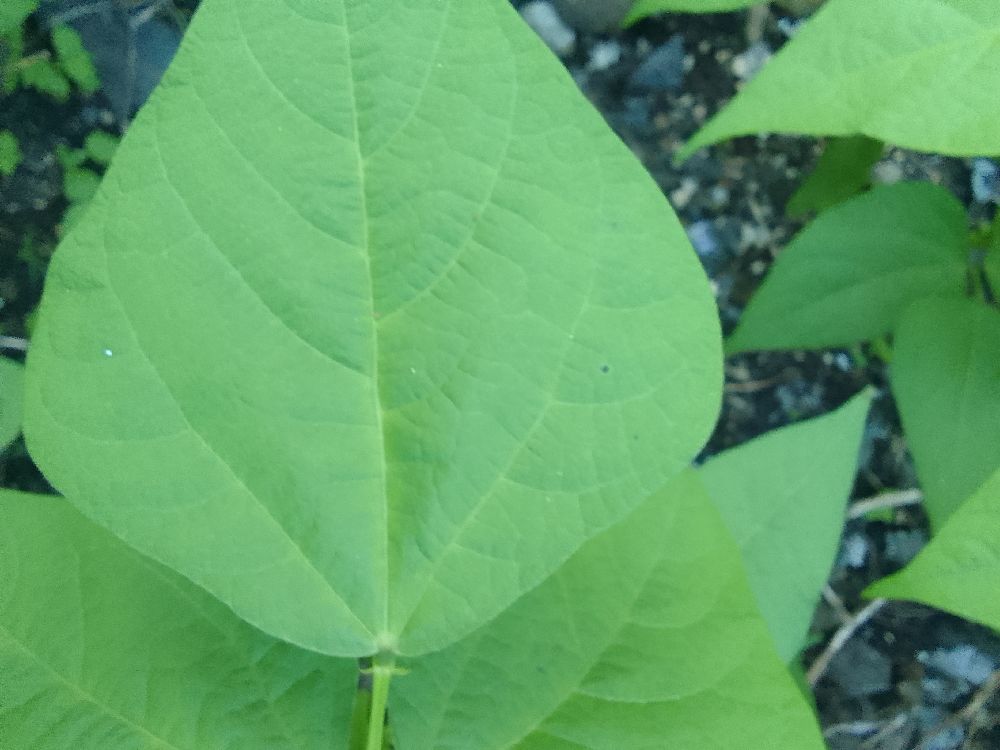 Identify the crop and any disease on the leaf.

common bean, healthy
